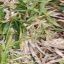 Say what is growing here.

grass
